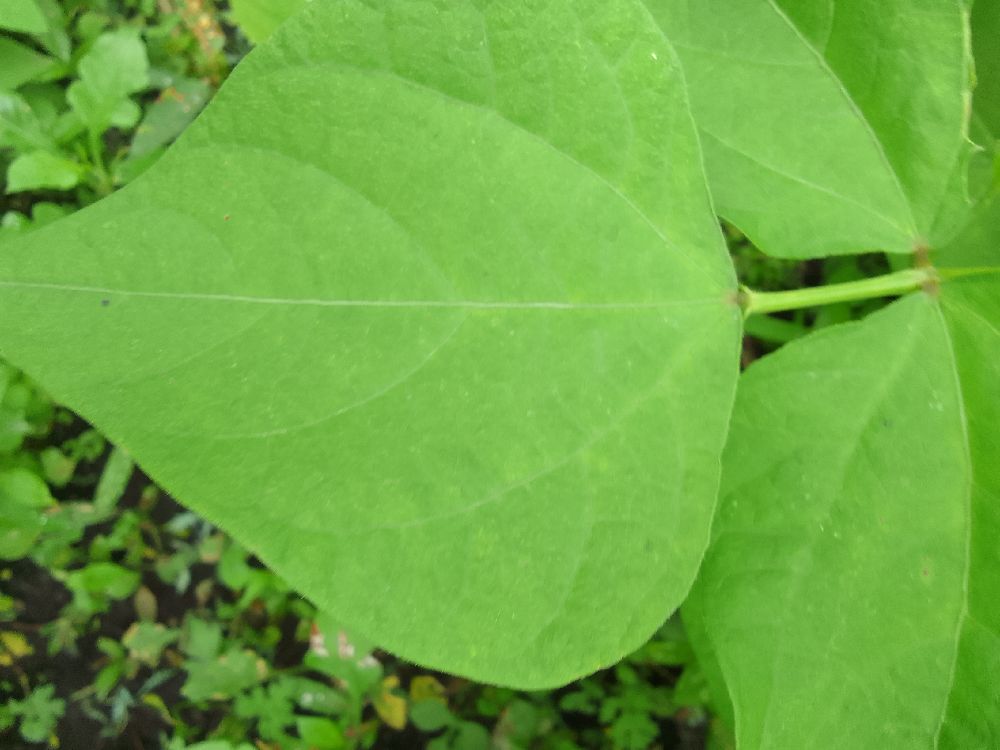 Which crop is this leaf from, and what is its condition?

common bean, healthy
